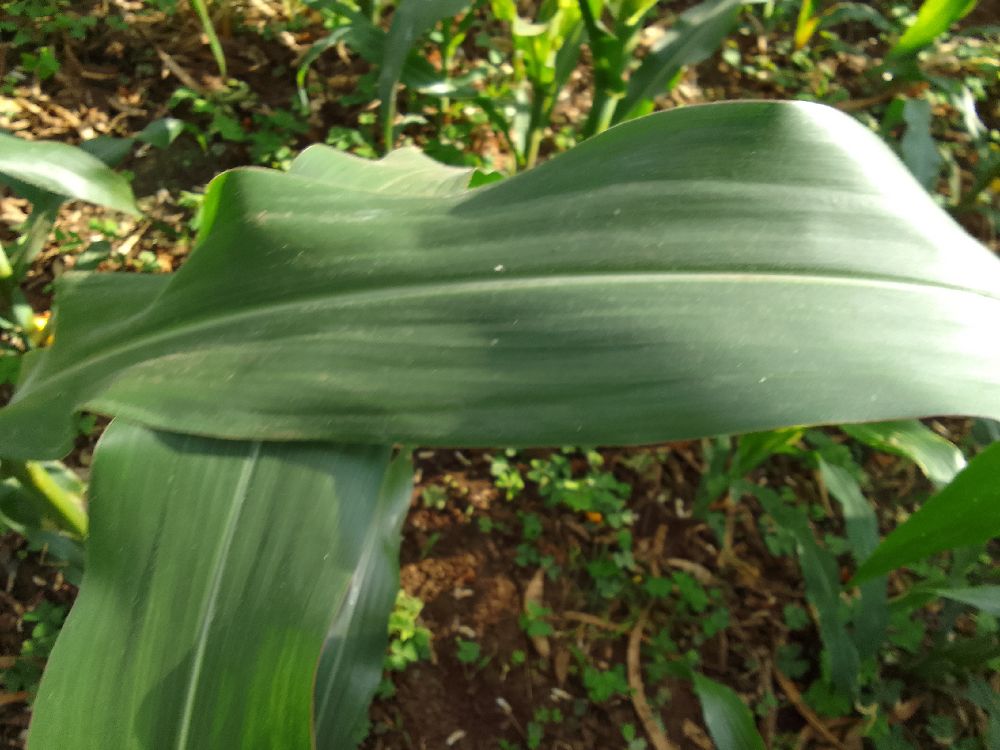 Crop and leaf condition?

maize, healthy
